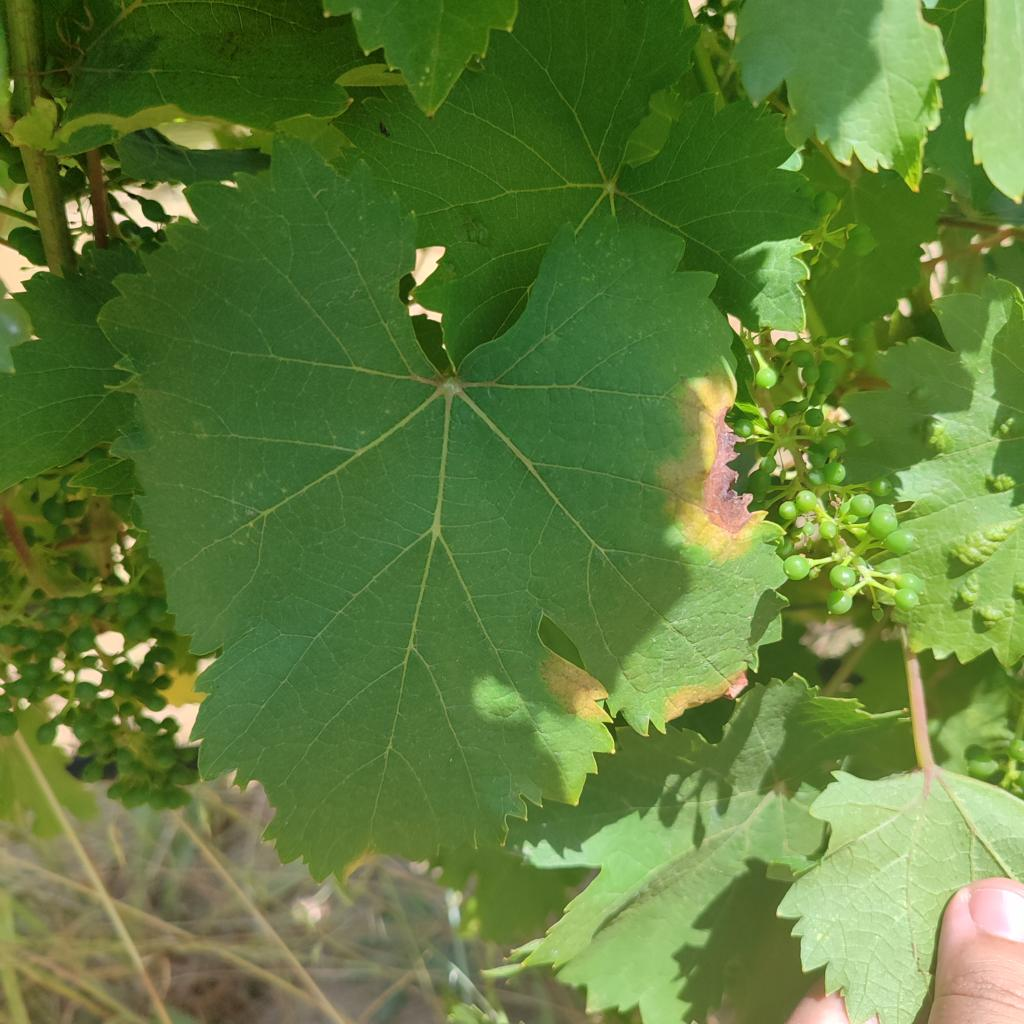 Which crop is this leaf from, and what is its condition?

grapevine, downy mildew
